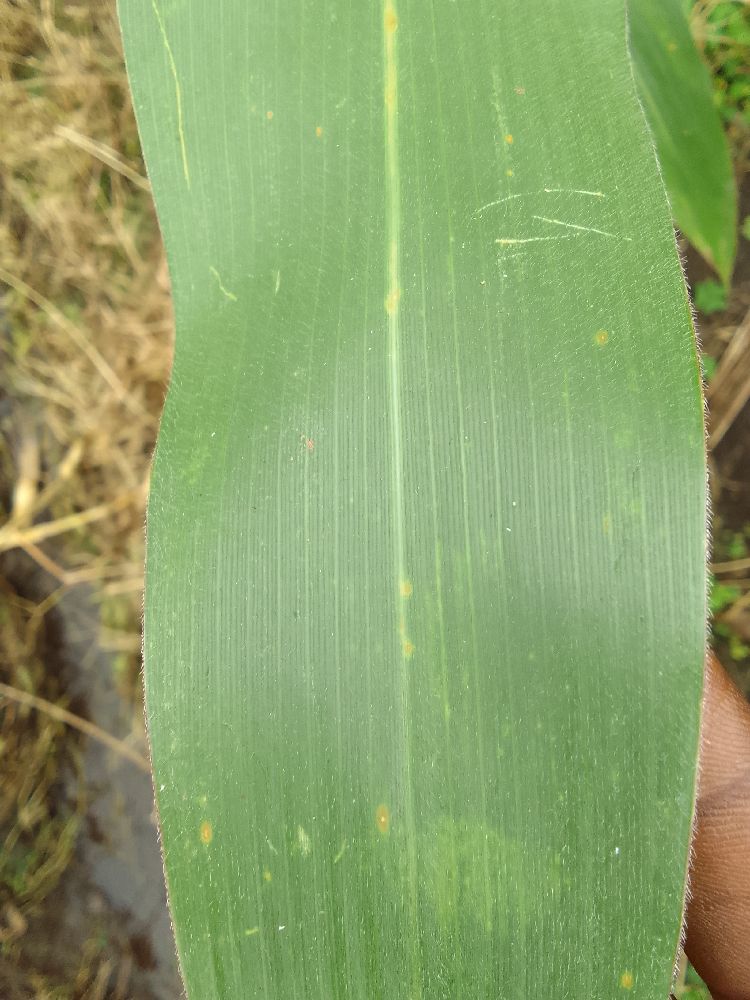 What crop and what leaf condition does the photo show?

maize, healthy
